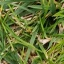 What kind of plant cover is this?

grass
